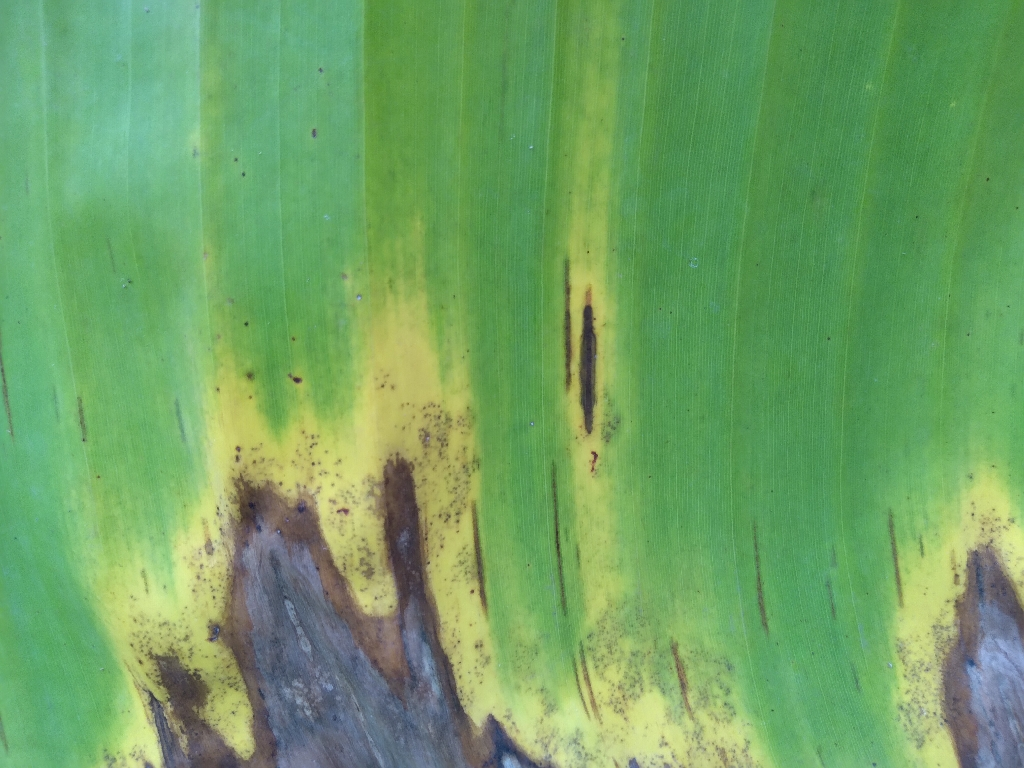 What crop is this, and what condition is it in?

banana, black sigatoka
